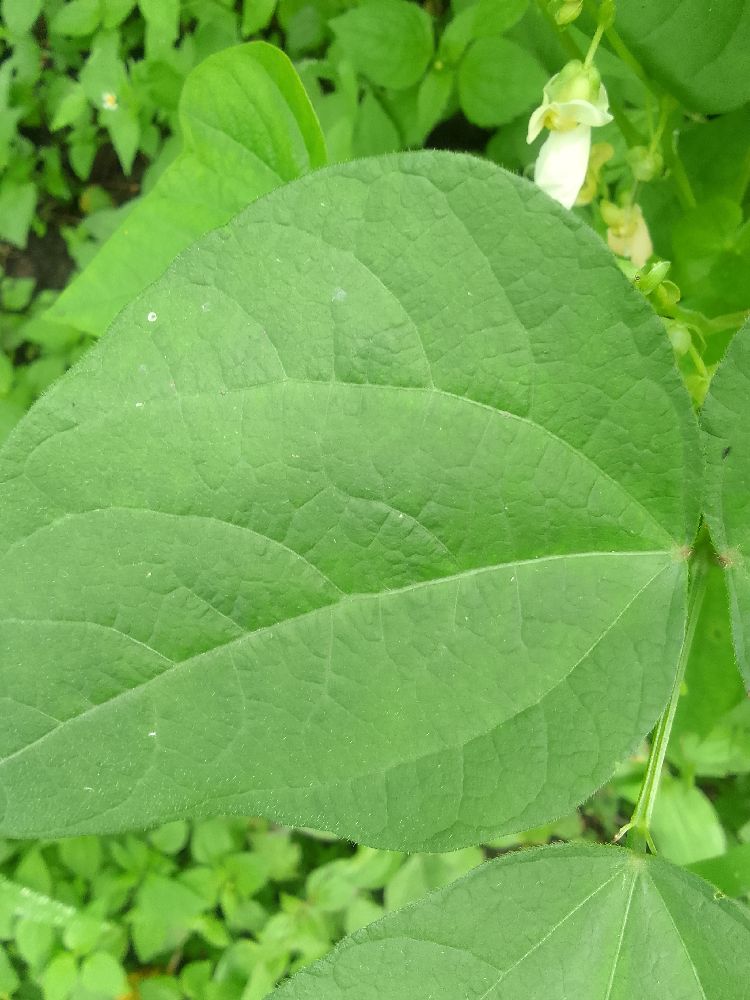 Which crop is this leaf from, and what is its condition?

common bean, healthy
